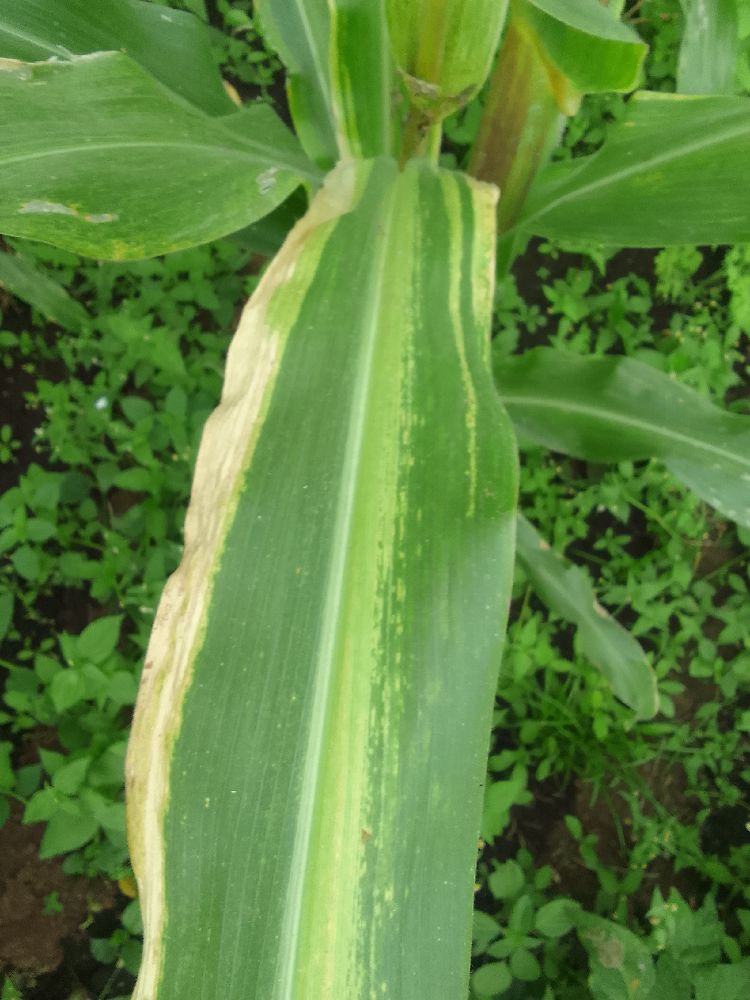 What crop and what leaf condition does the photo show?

maize, maize lethal necrosis
